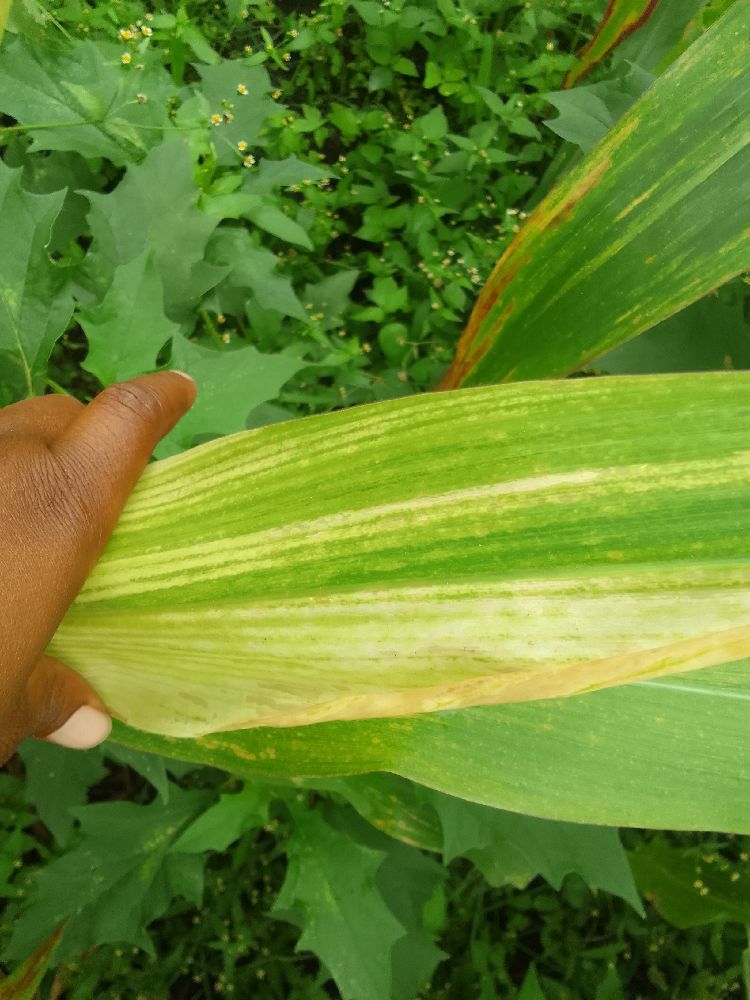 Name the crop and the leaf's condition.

maize, maize lethal necrosis
